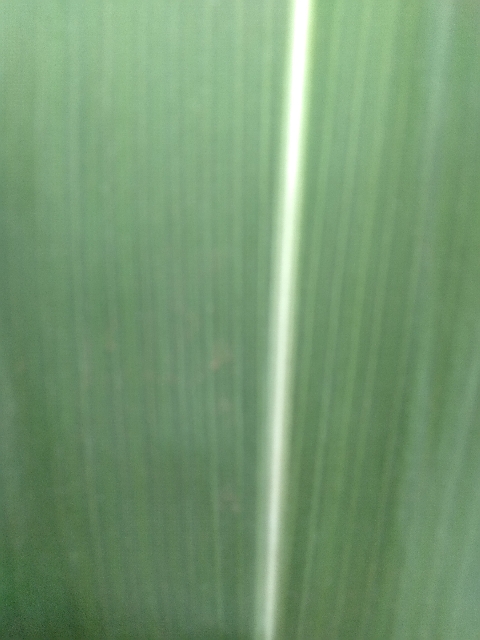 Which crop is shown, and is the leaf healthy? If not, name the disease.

maize, healthy
